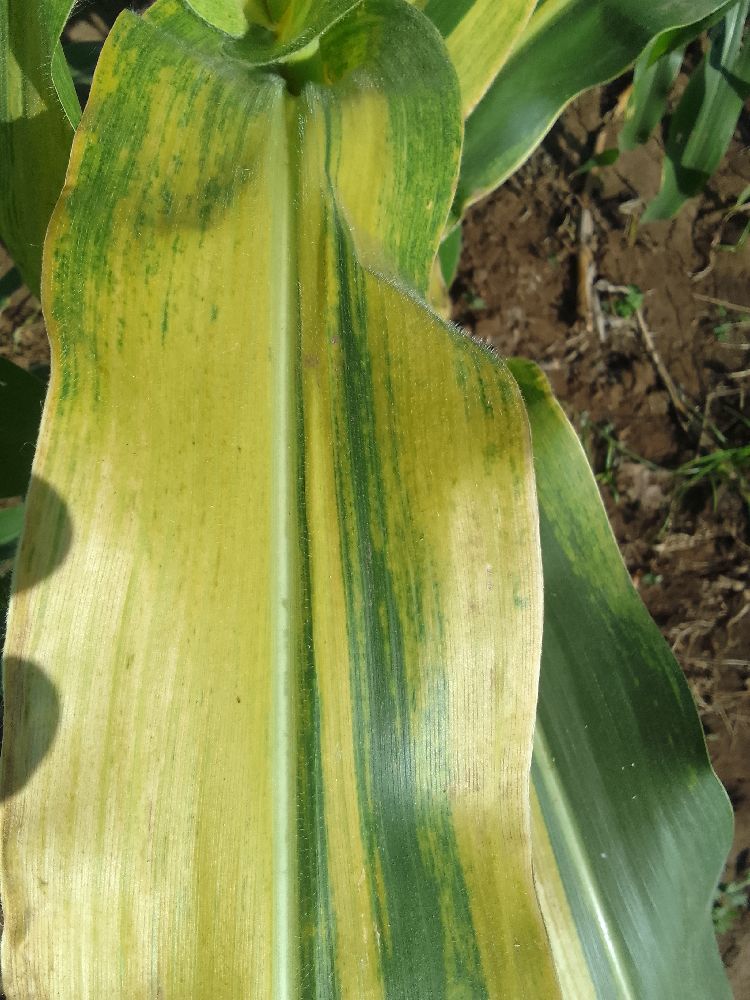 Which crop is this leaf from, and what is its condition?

maize, maize lethal necrosis
